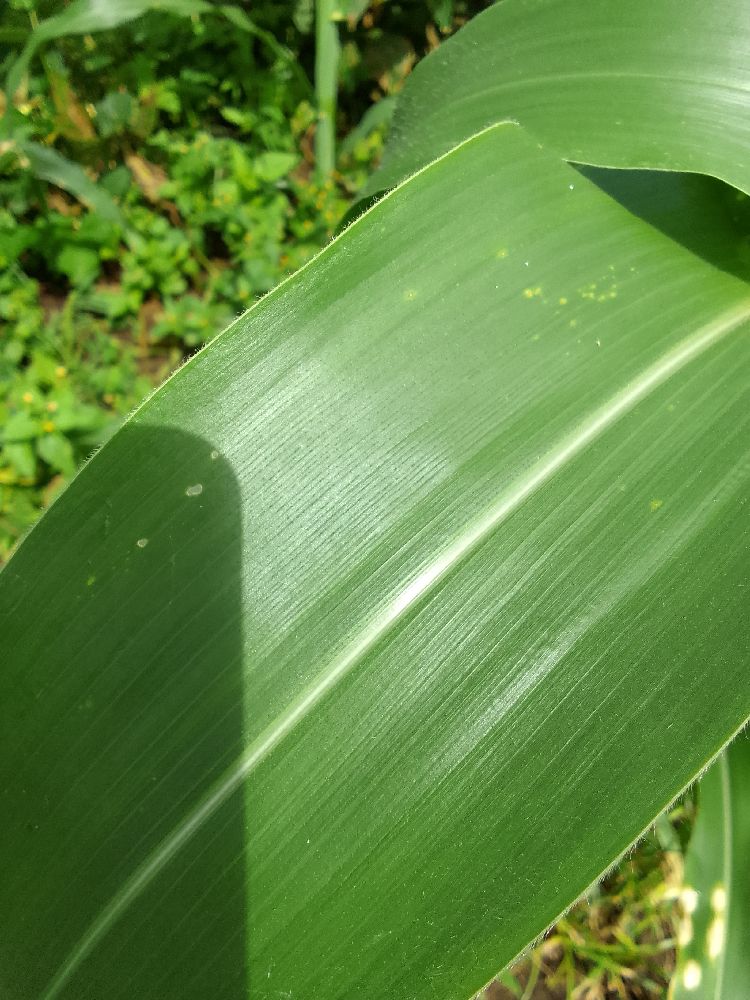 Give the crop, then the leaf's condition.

maize, healthy
